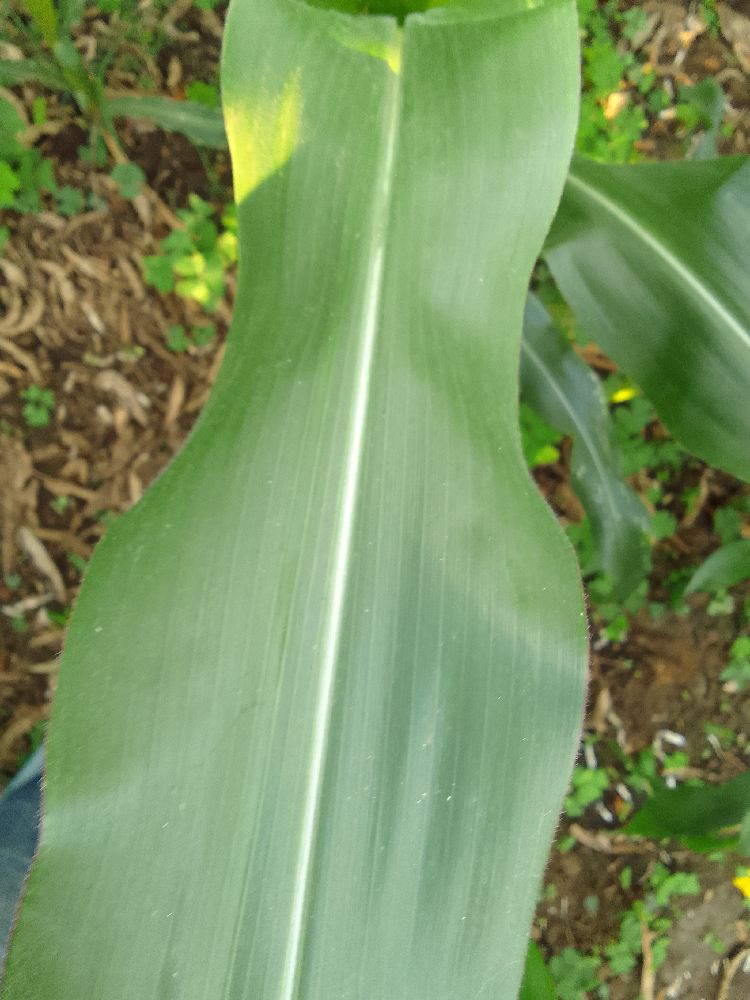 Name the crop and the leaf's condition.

maize, healthy
